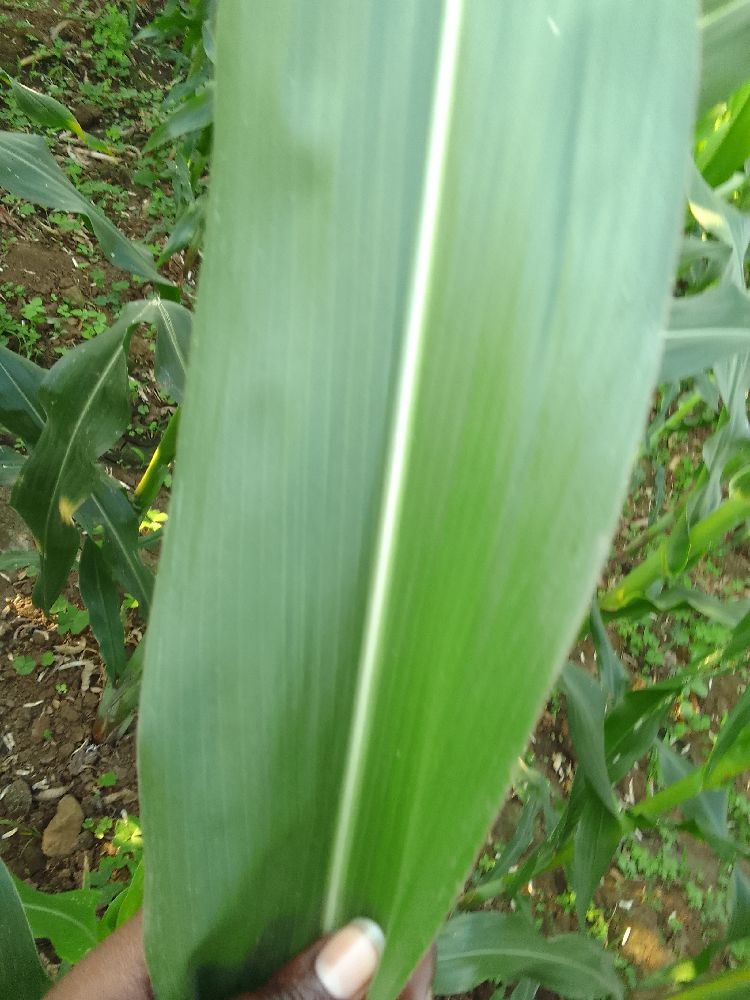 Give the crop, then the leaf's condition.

maize, healthy
